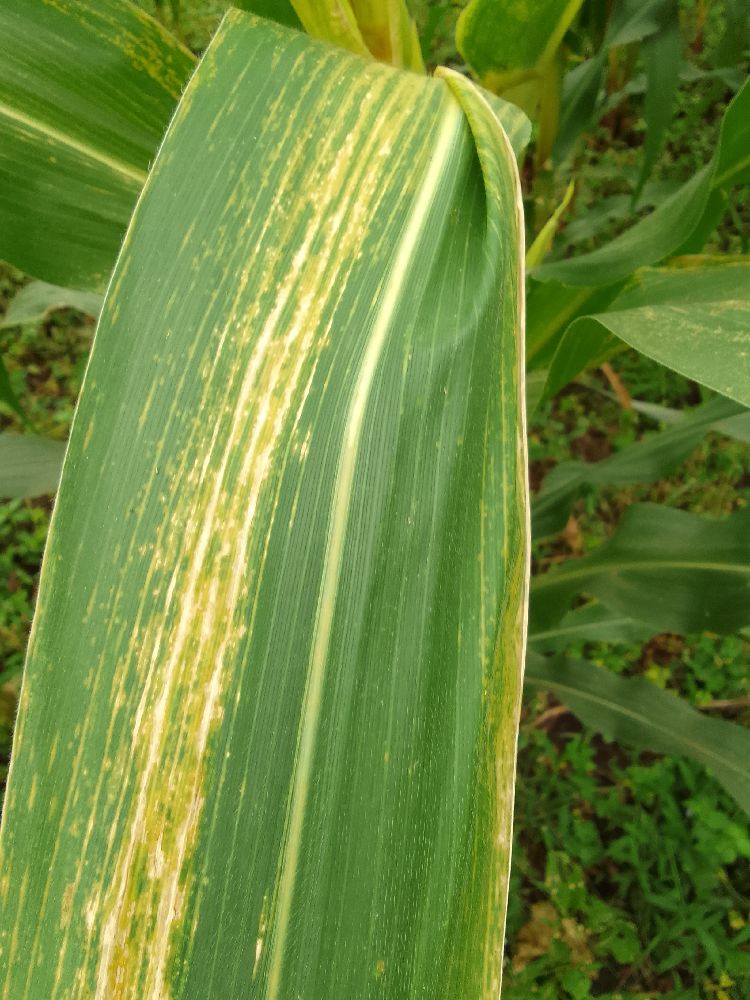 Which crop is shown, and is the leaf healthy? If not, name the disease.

maize, maize lethal necrosis
